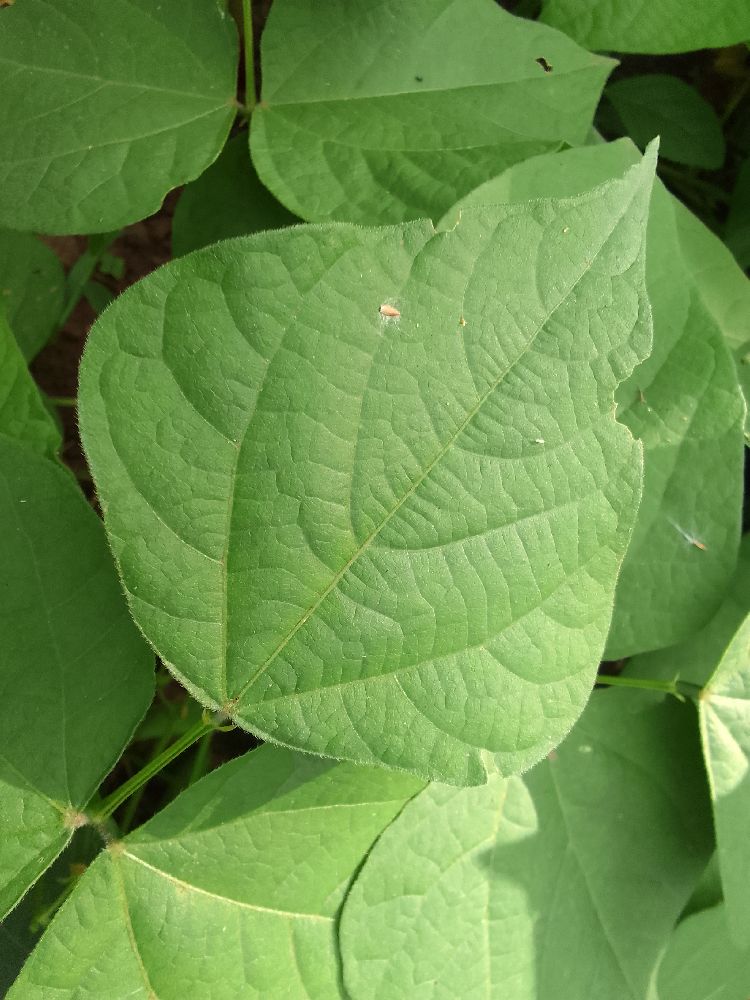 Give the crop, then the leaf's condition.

common bean, healthy
